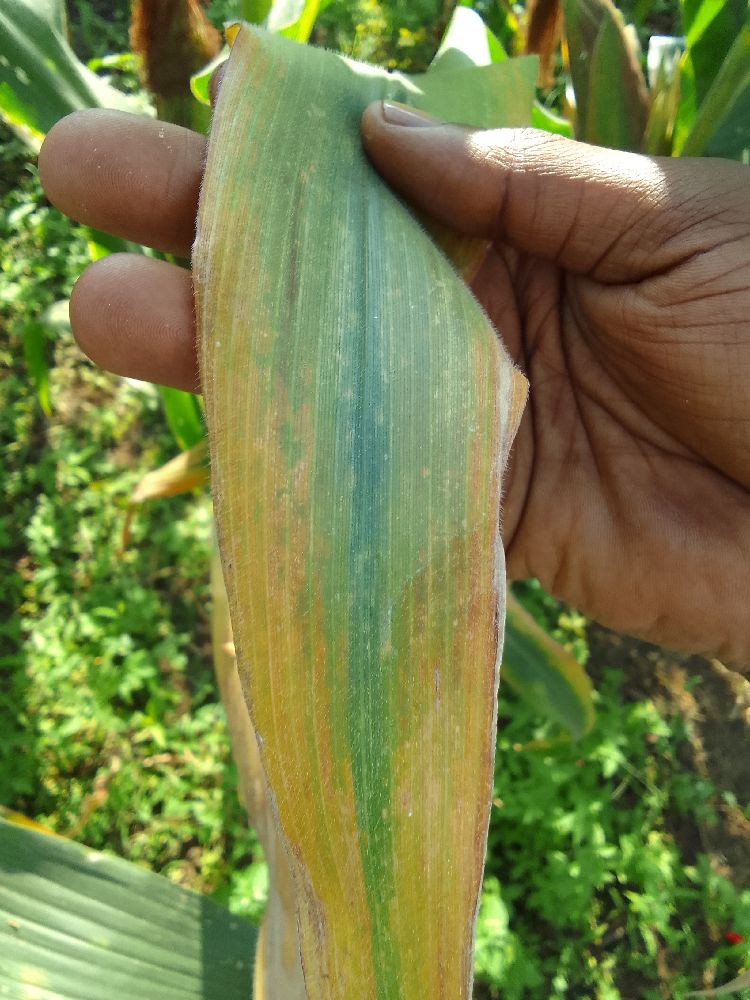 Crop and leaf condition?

maize, maize lethal necrosis
